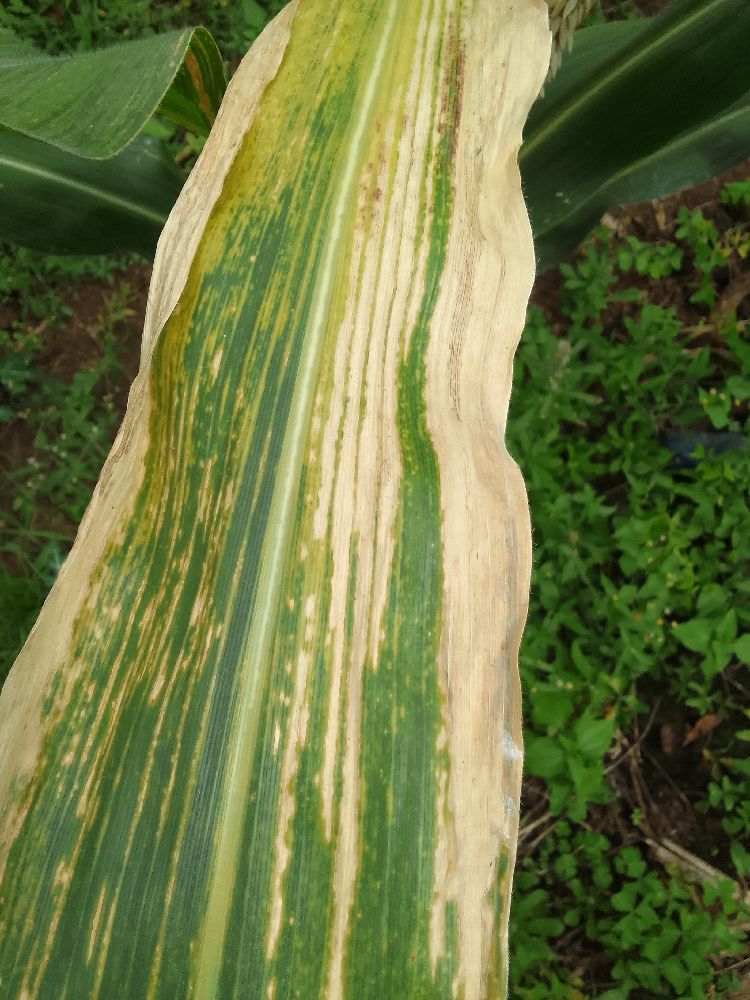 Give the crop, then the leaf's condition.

maize, maize lethal necrosis
